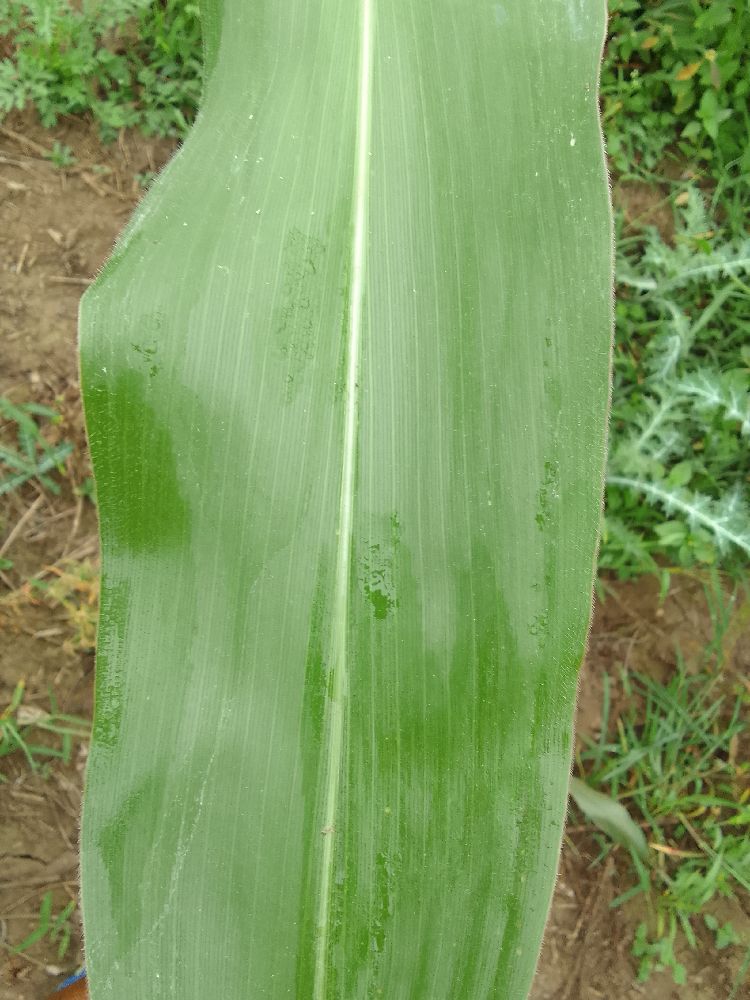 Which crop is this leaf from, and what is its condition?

maize, healthy
